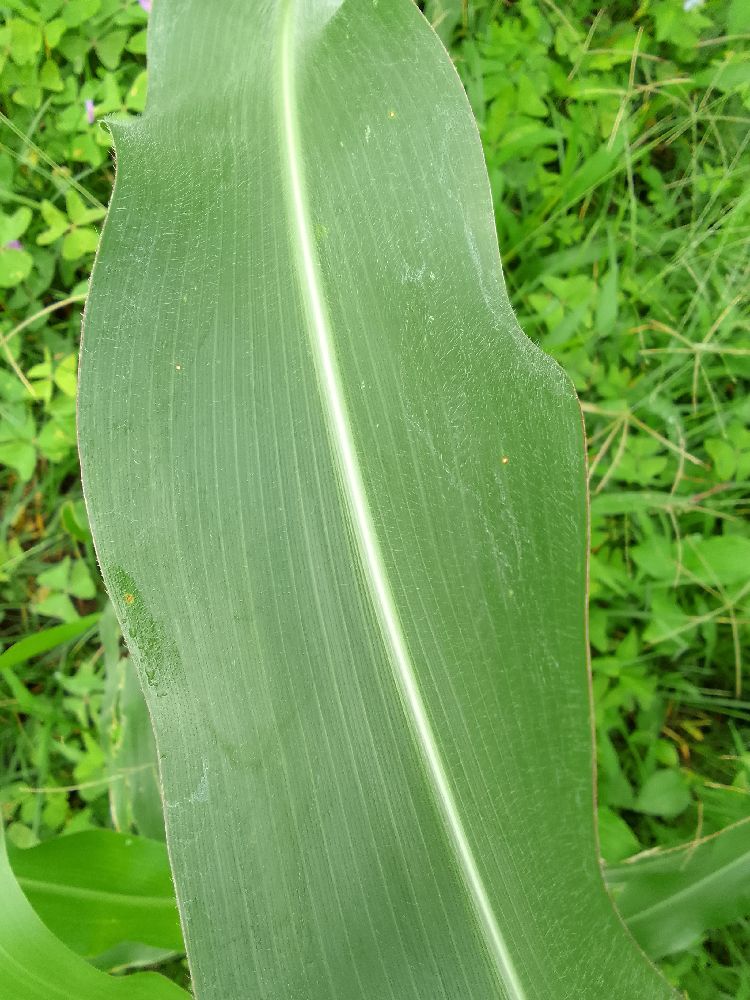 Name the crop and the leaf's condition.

maize, healthy
